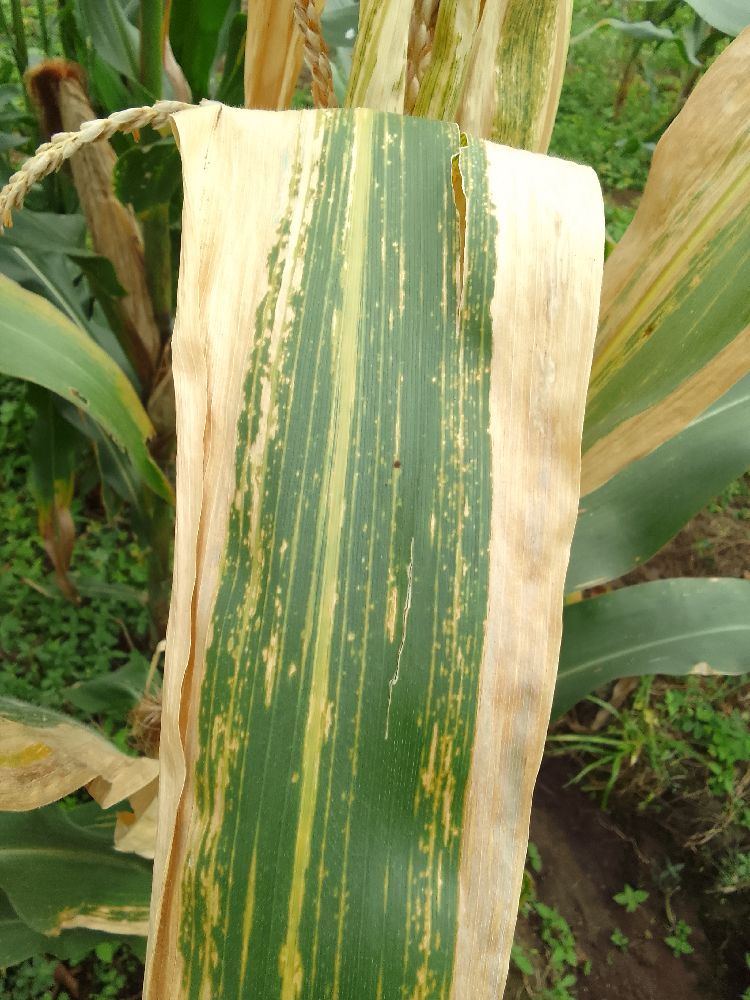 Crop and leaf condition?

maize, maize lethal necrosis
